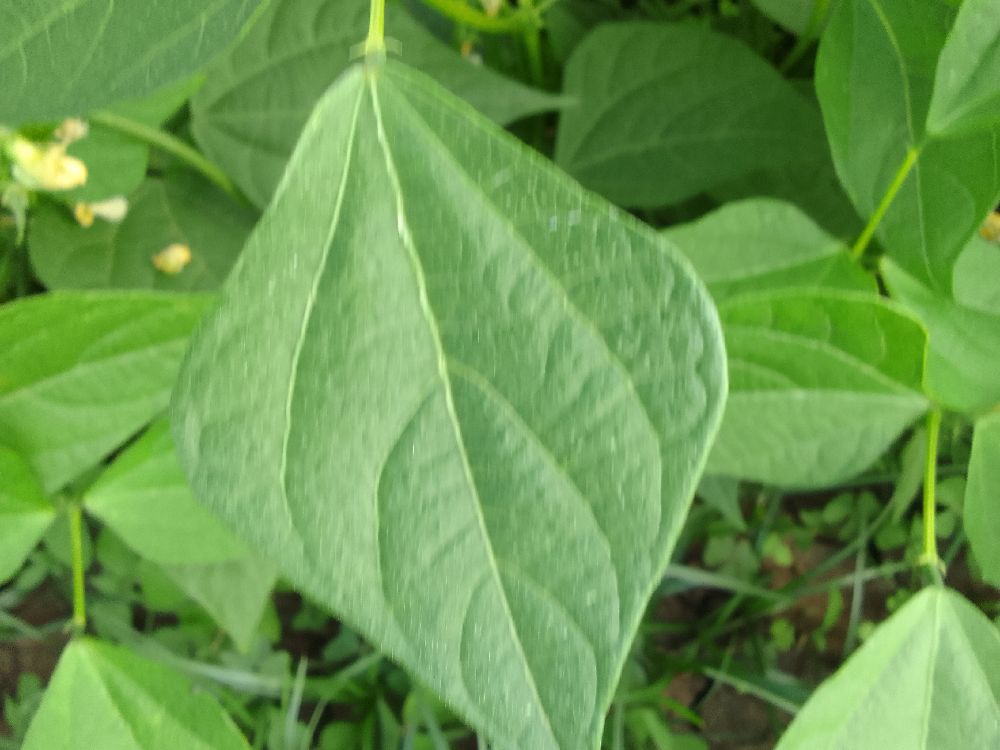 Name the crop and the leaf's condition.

common bean, healthy
